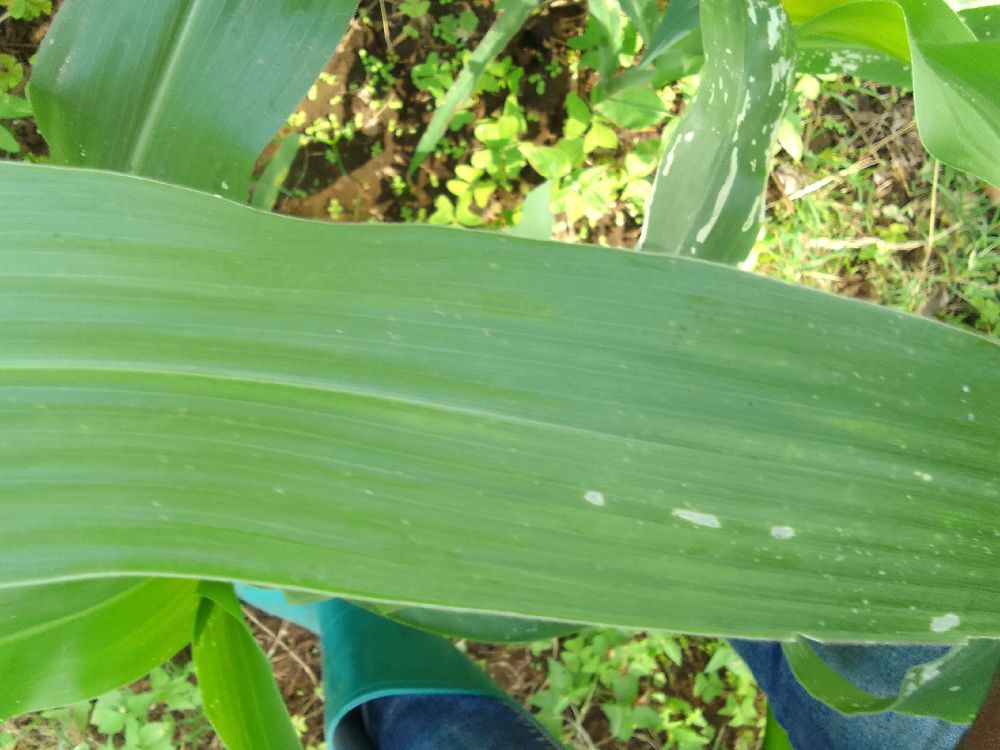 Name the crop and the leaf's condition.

maize, healthy
